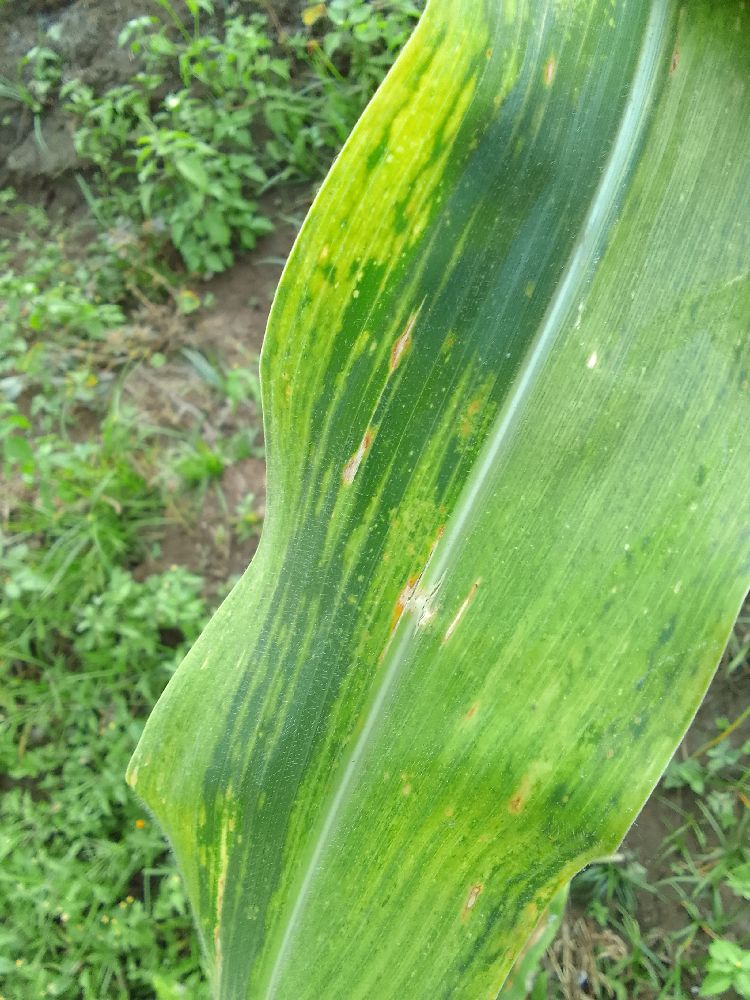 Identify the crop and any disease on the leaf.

maize, maize lethal necrosis
